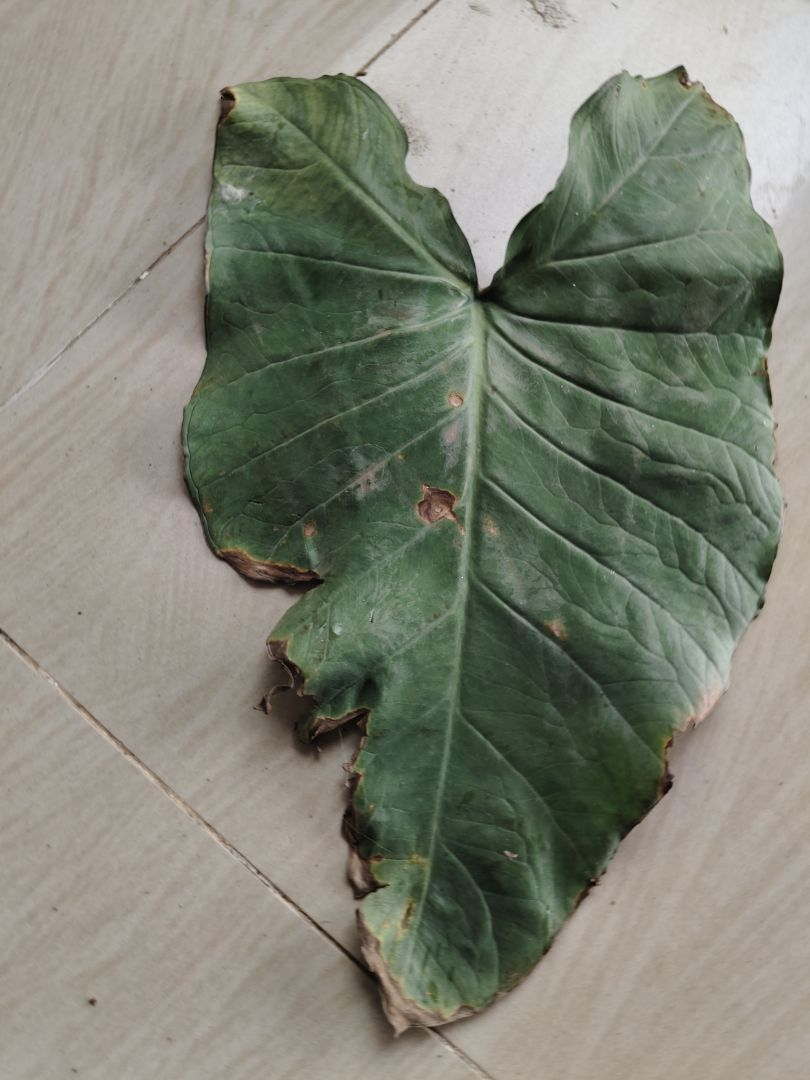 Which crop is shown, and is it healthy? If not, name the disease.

taro, leaf blight
